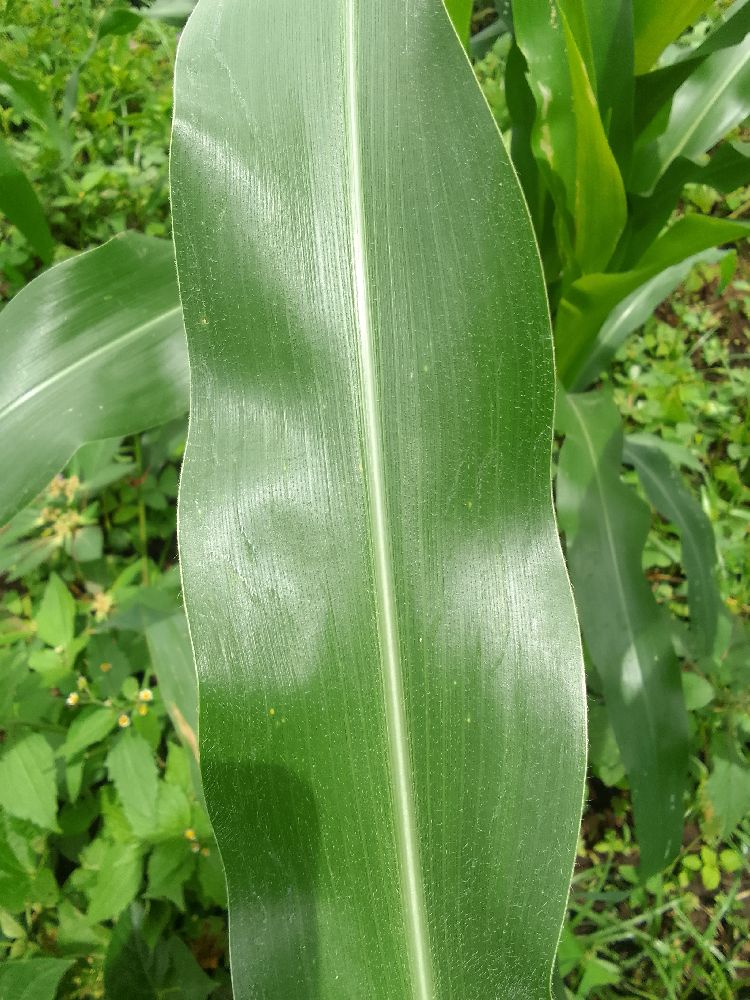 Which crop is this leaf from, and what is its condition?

maize, healthy
